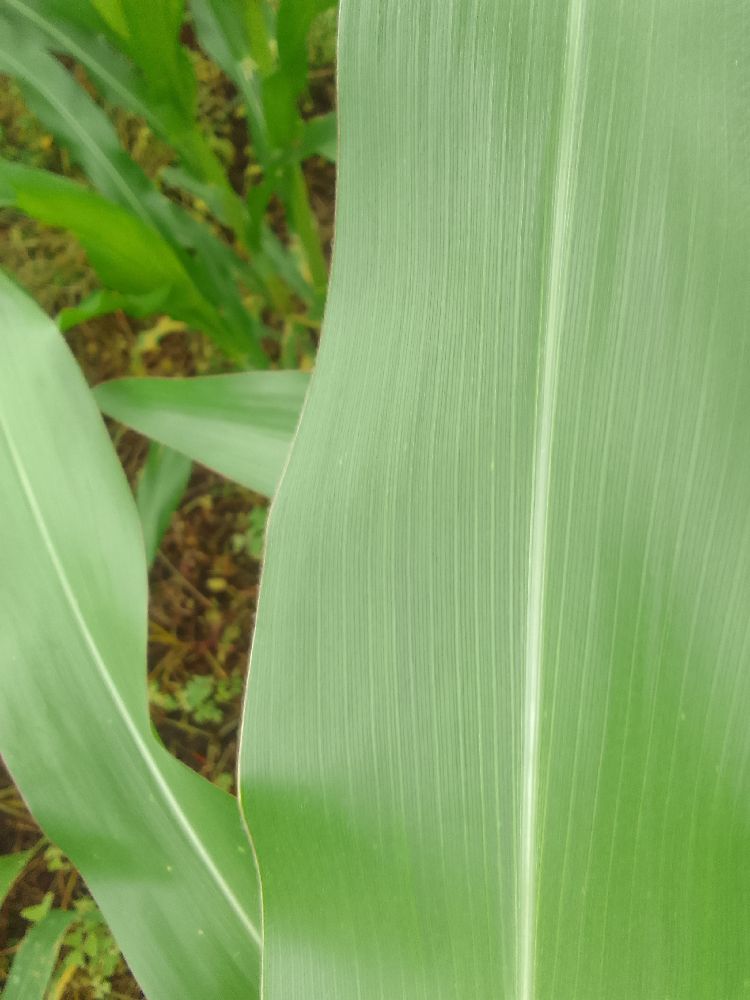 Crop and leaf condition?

maize, healthy
